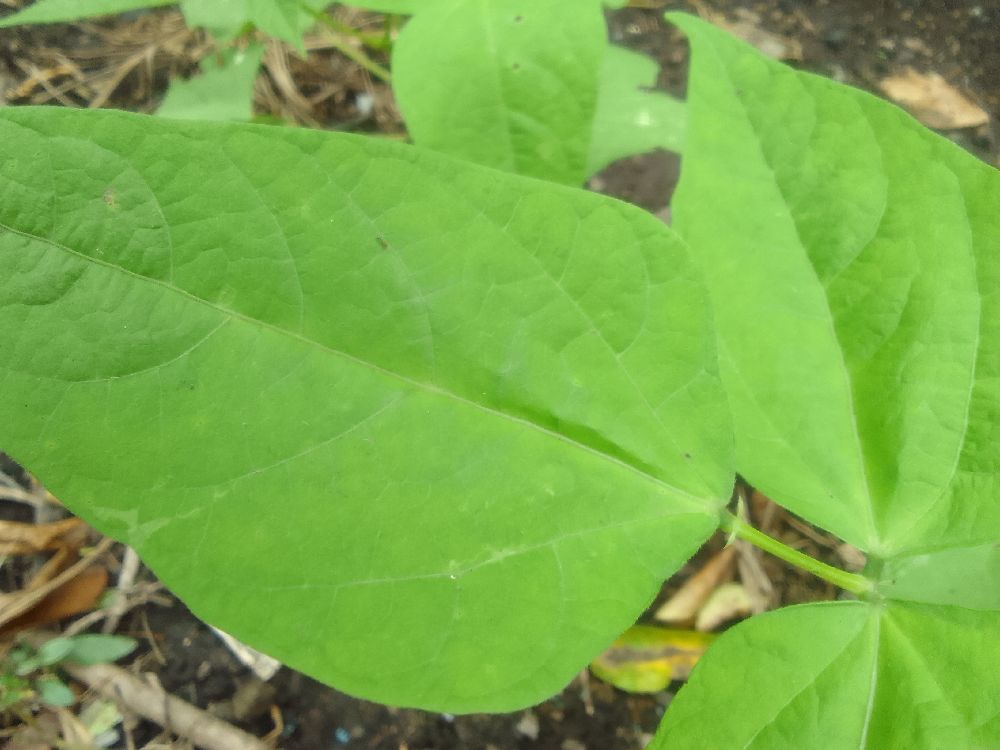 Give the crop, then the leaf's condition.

common bean, healthy
